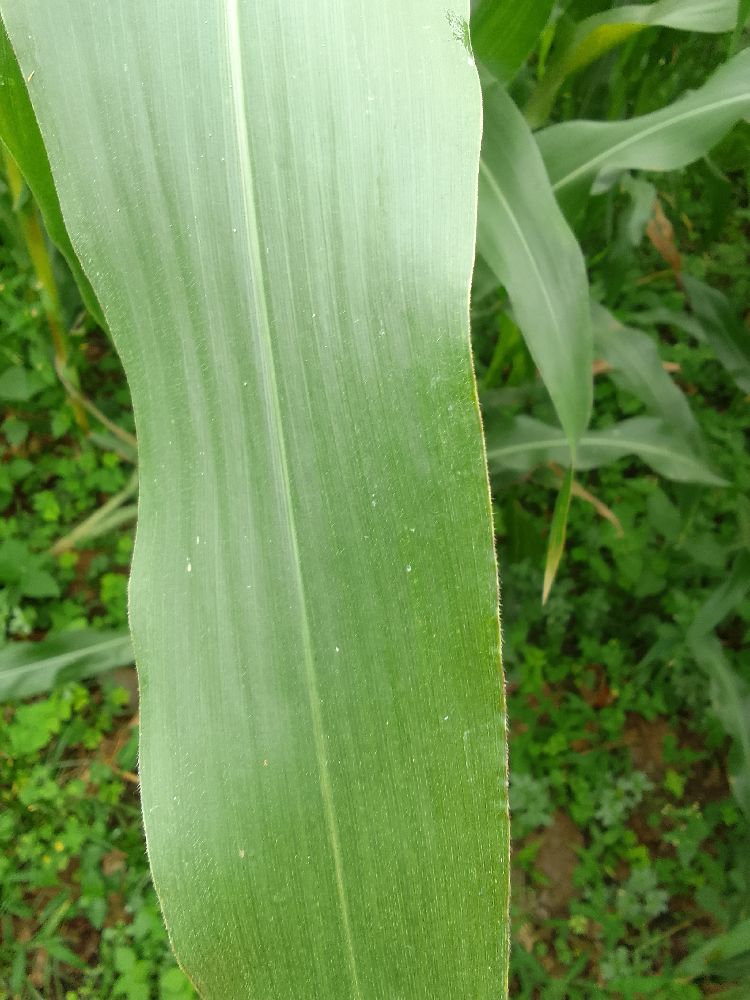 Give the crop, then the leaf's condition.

maize, healthy
